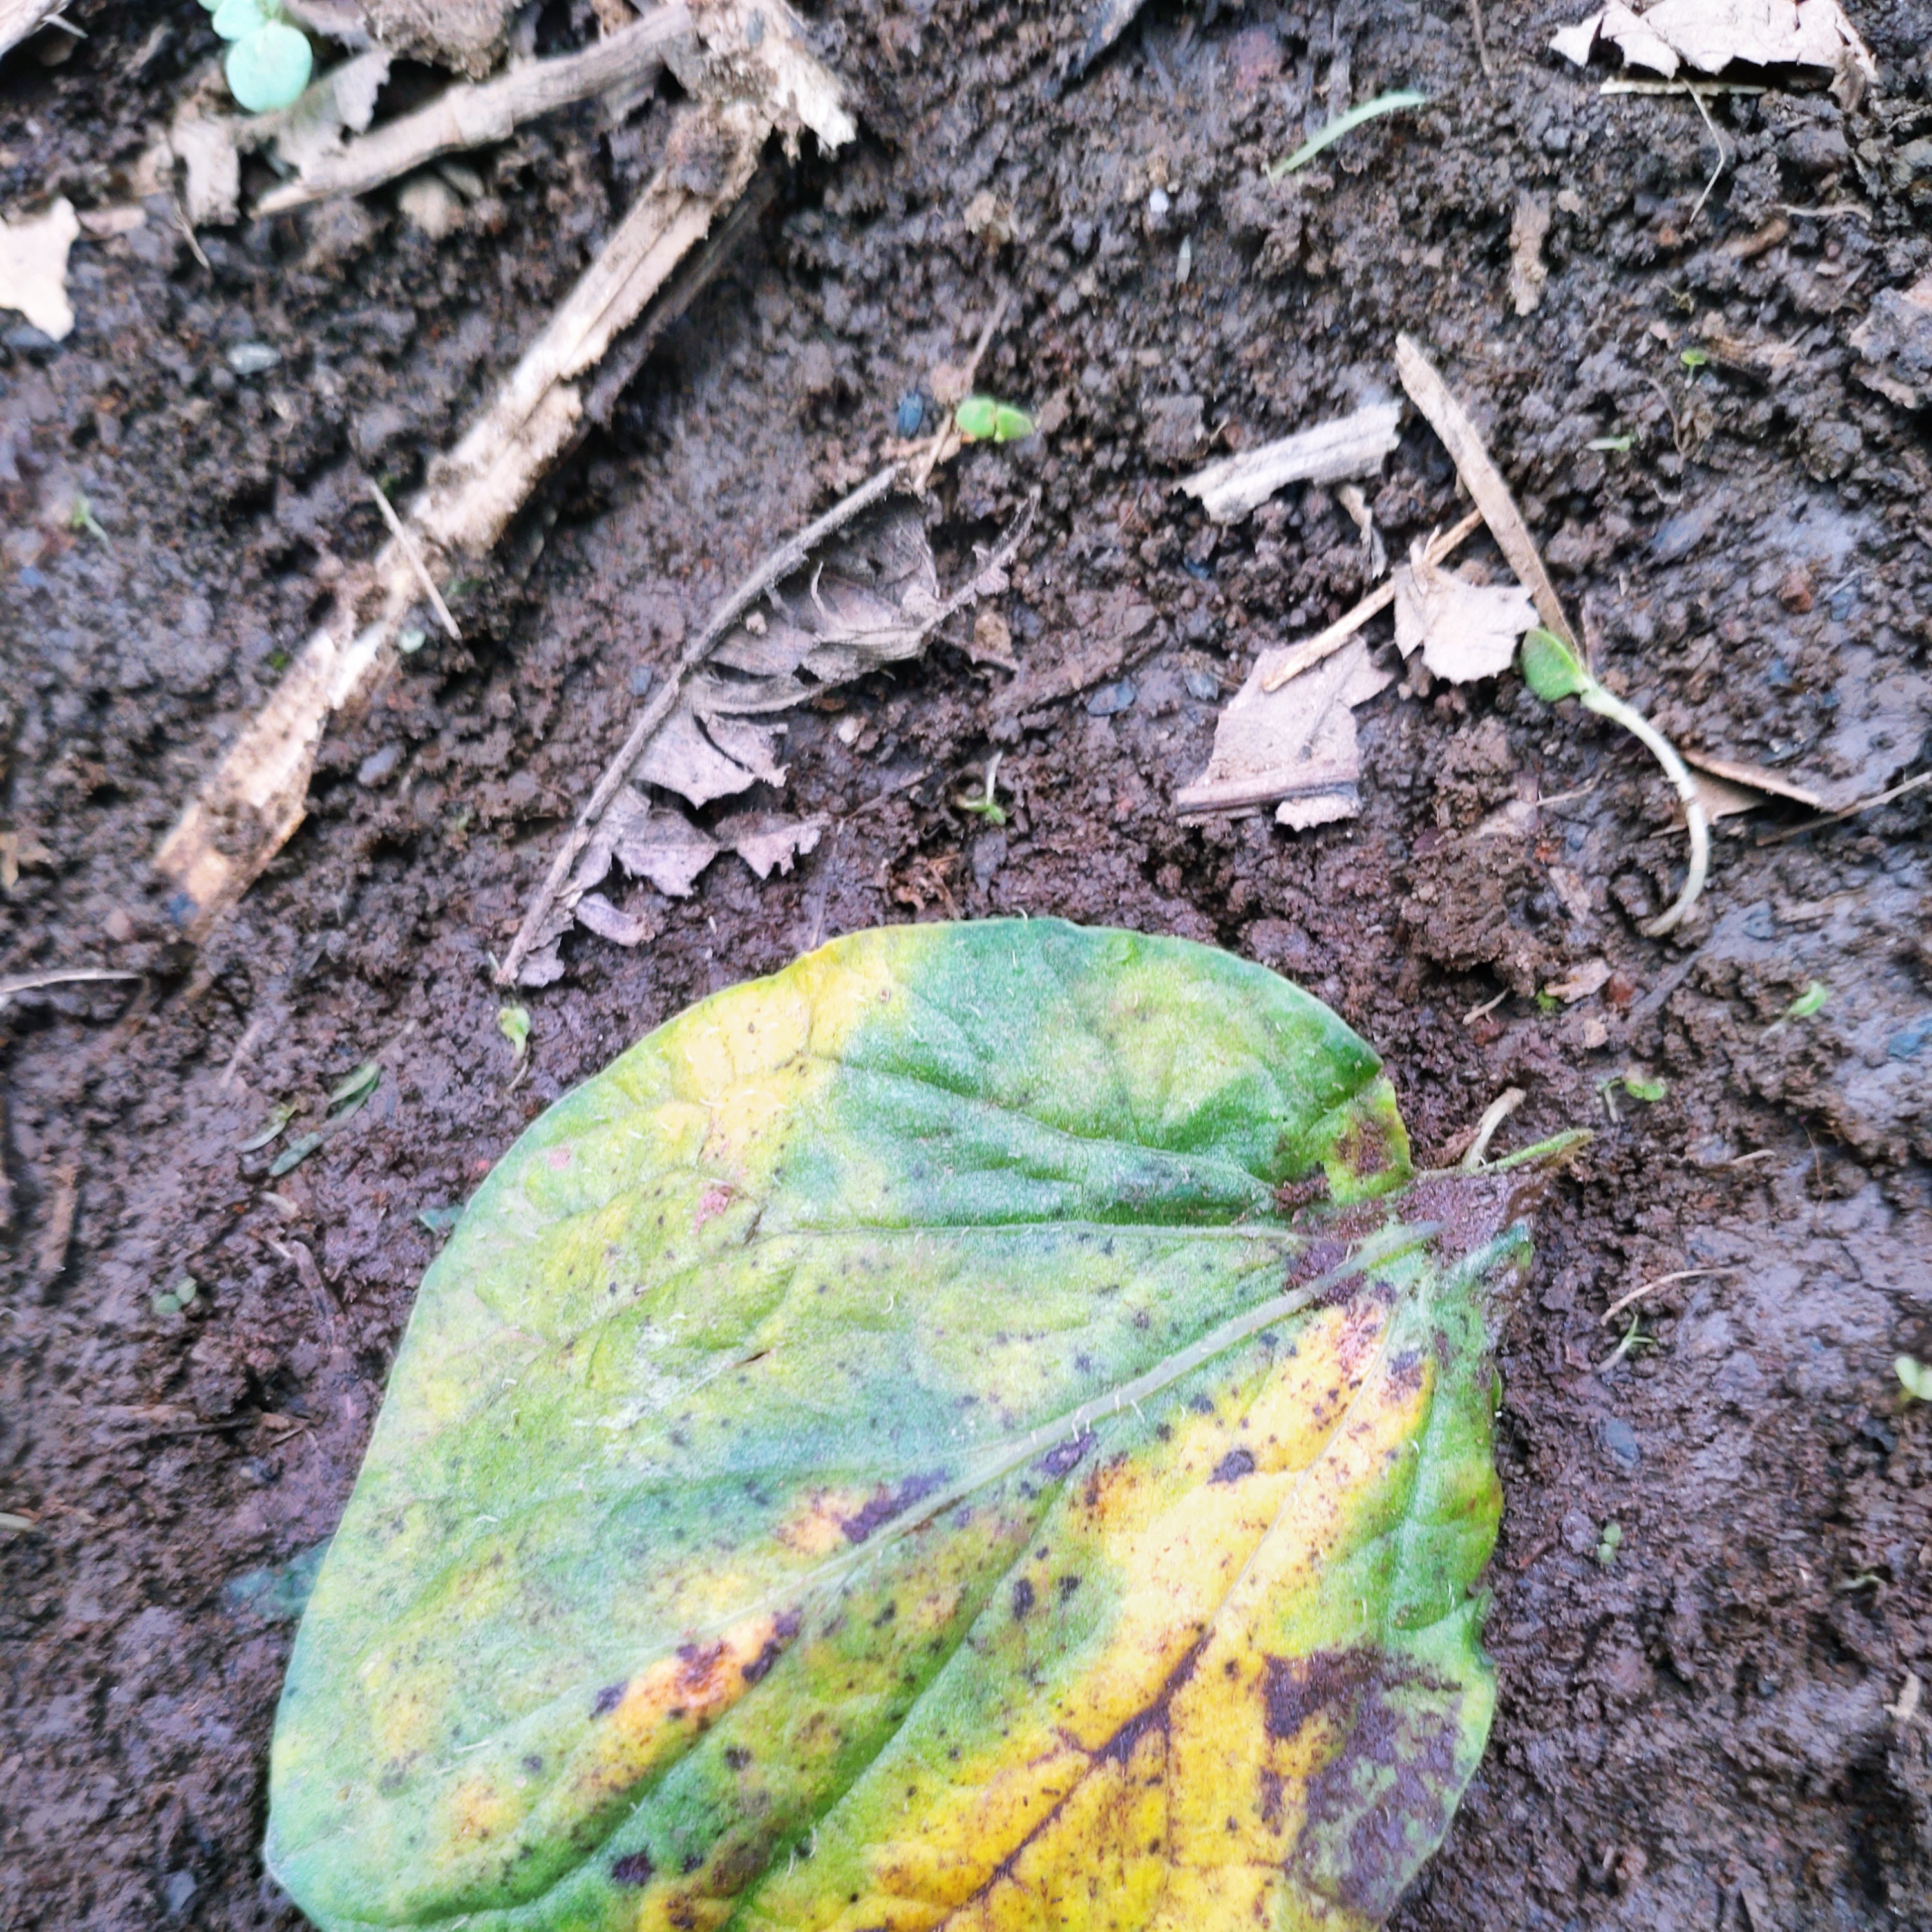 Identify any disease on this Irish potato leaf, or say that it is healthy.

late blight
